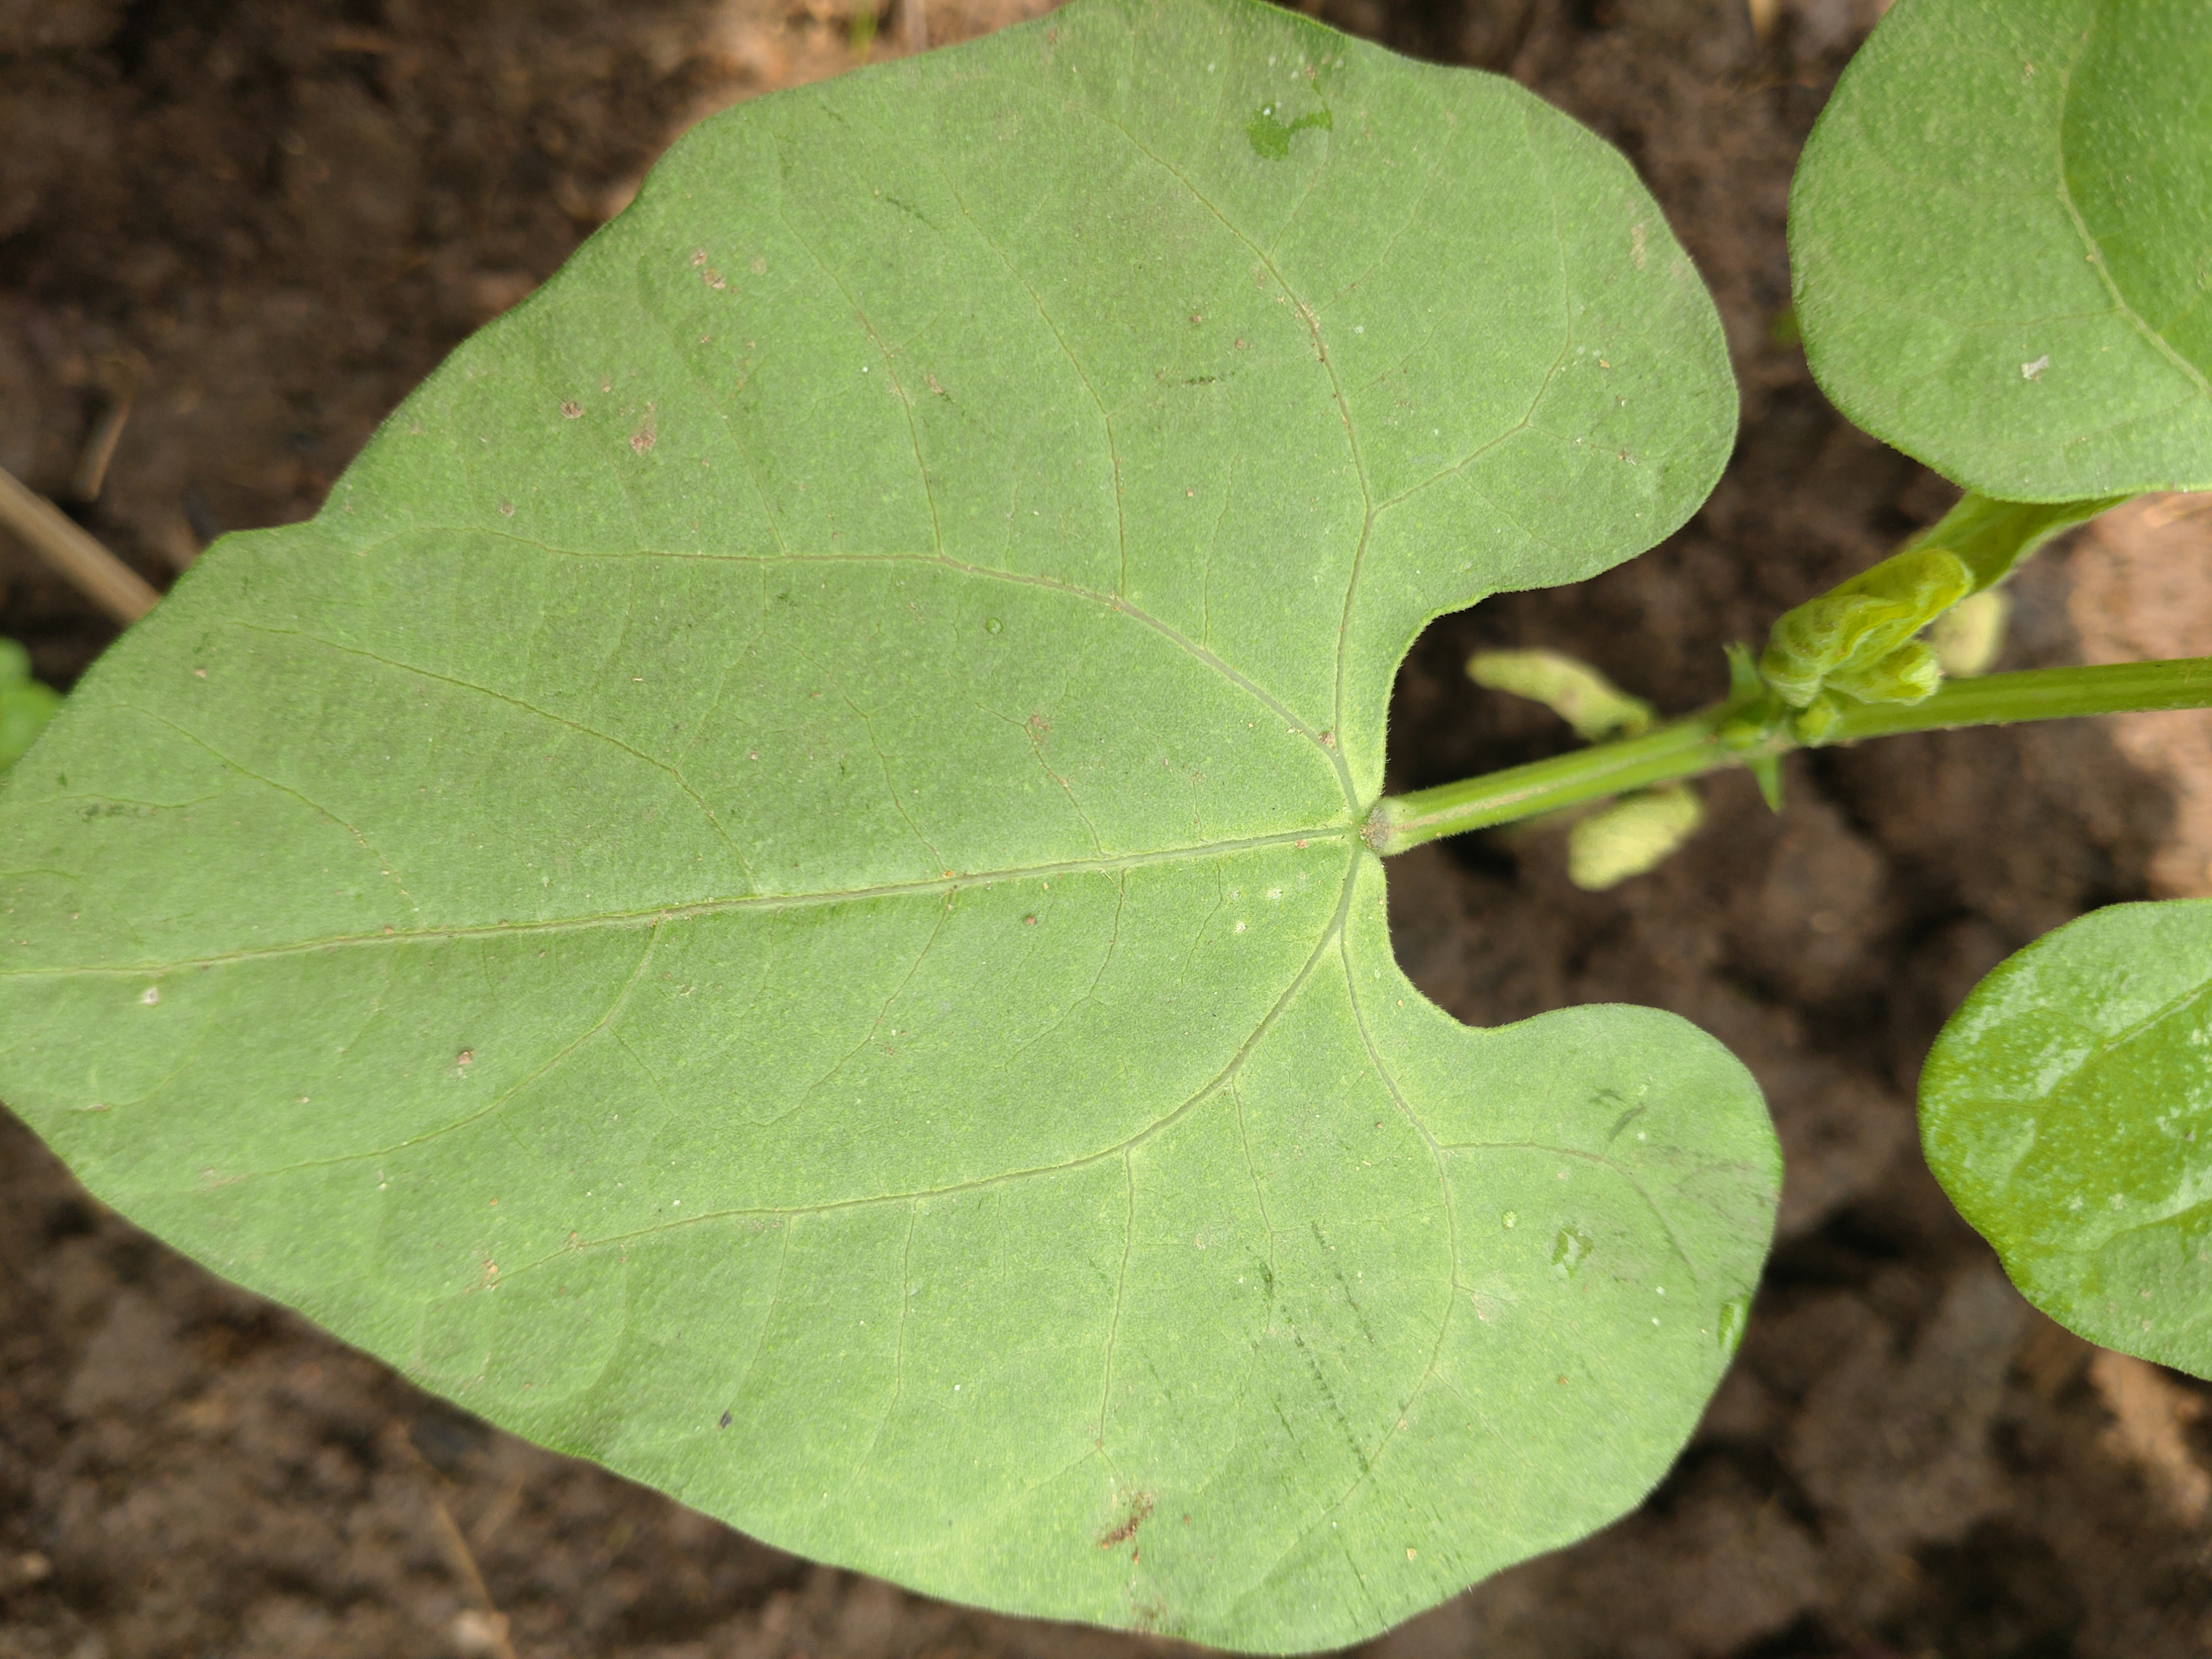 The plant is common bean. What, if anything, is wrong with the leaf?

healthy
